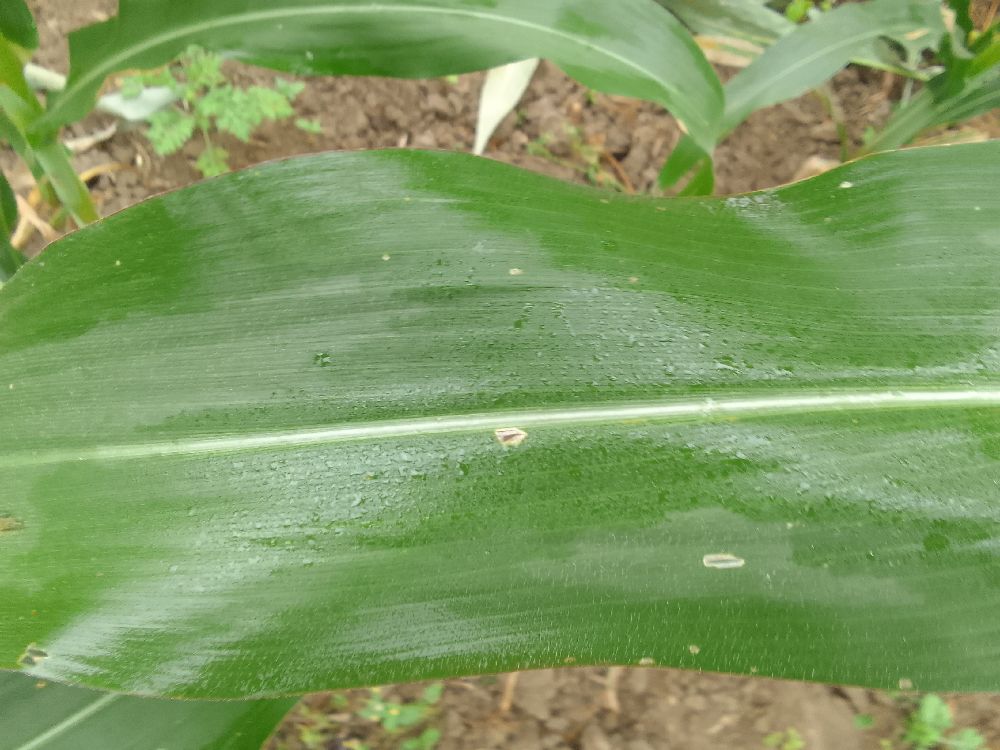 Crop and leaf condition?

maize, healthy
